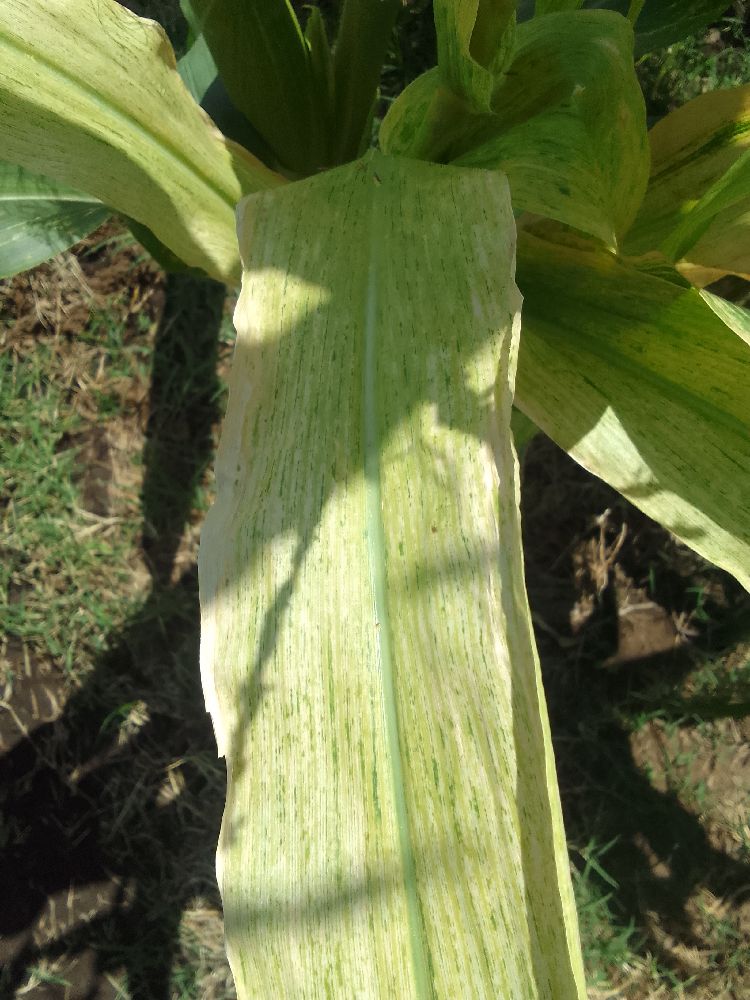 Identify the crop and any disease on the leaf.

maize, maize lethal necrosis
